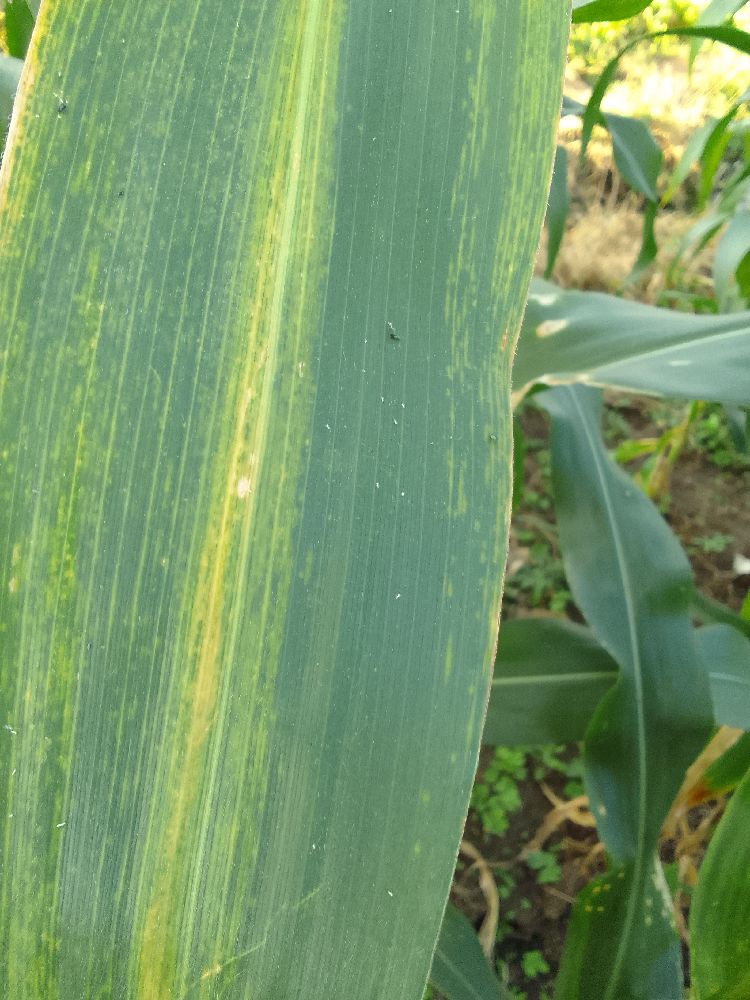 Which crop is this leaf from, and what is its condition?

maize, maize lethal necrosis
